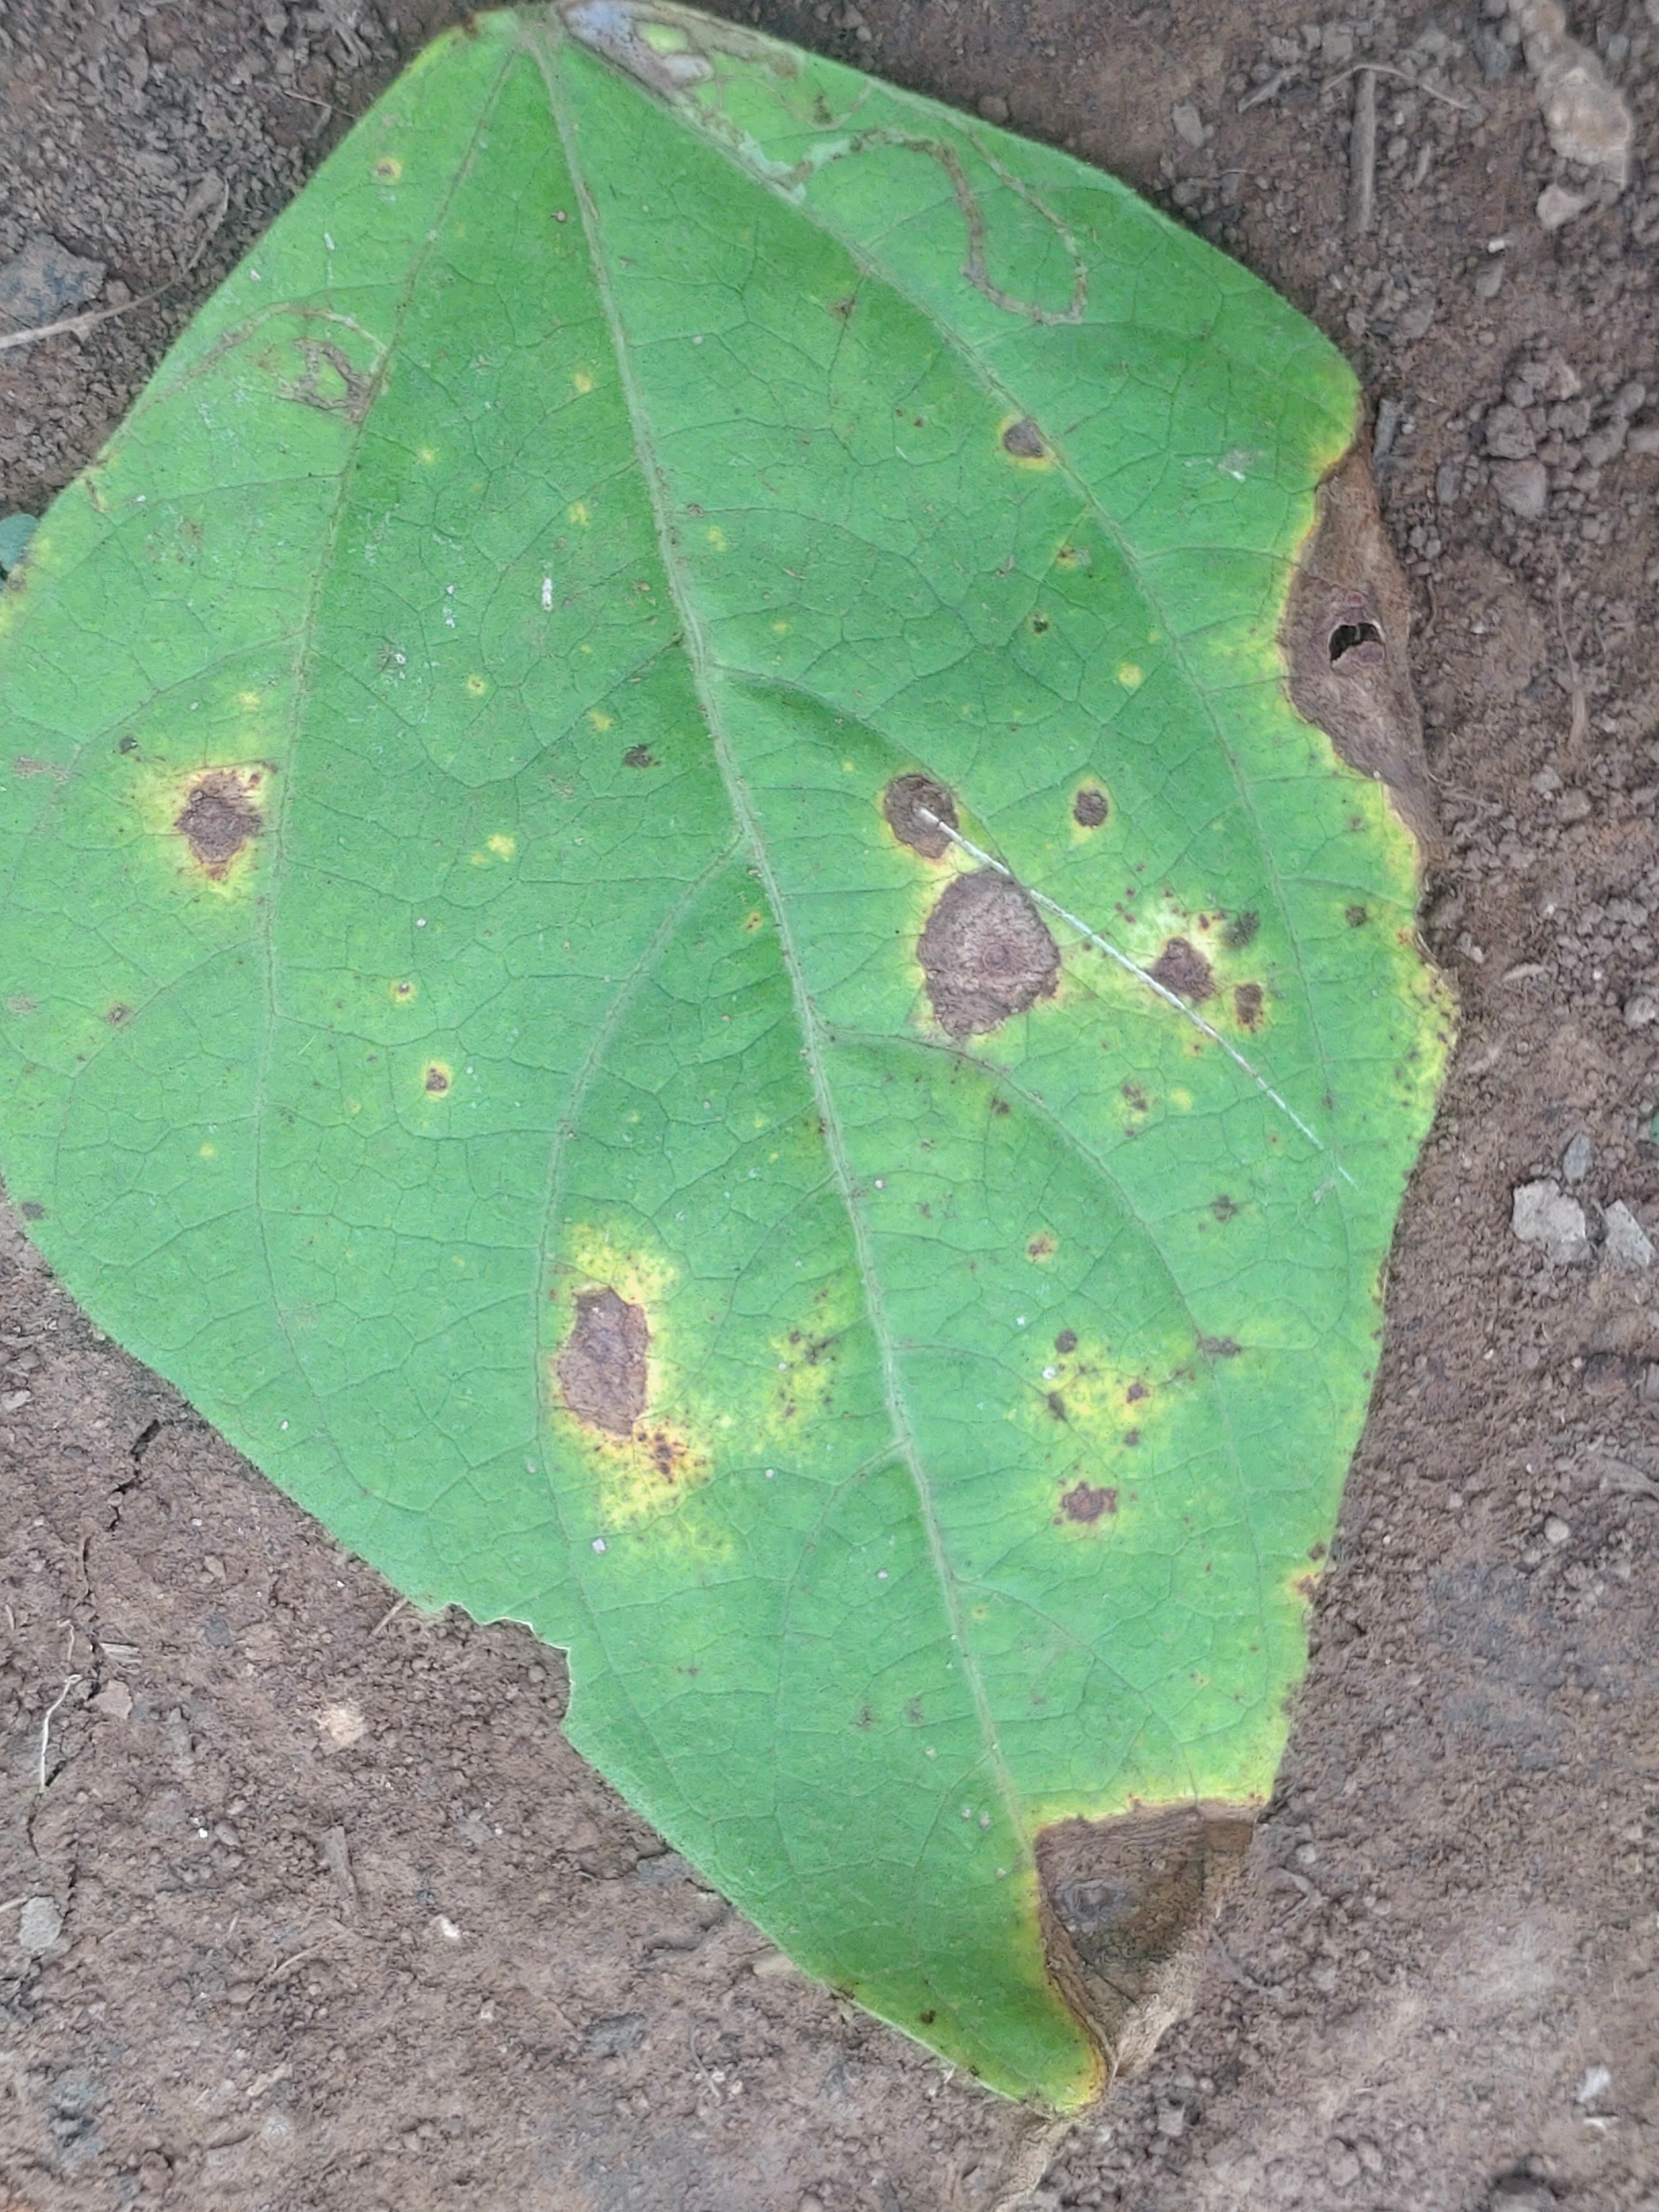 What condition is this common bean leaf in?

rust
